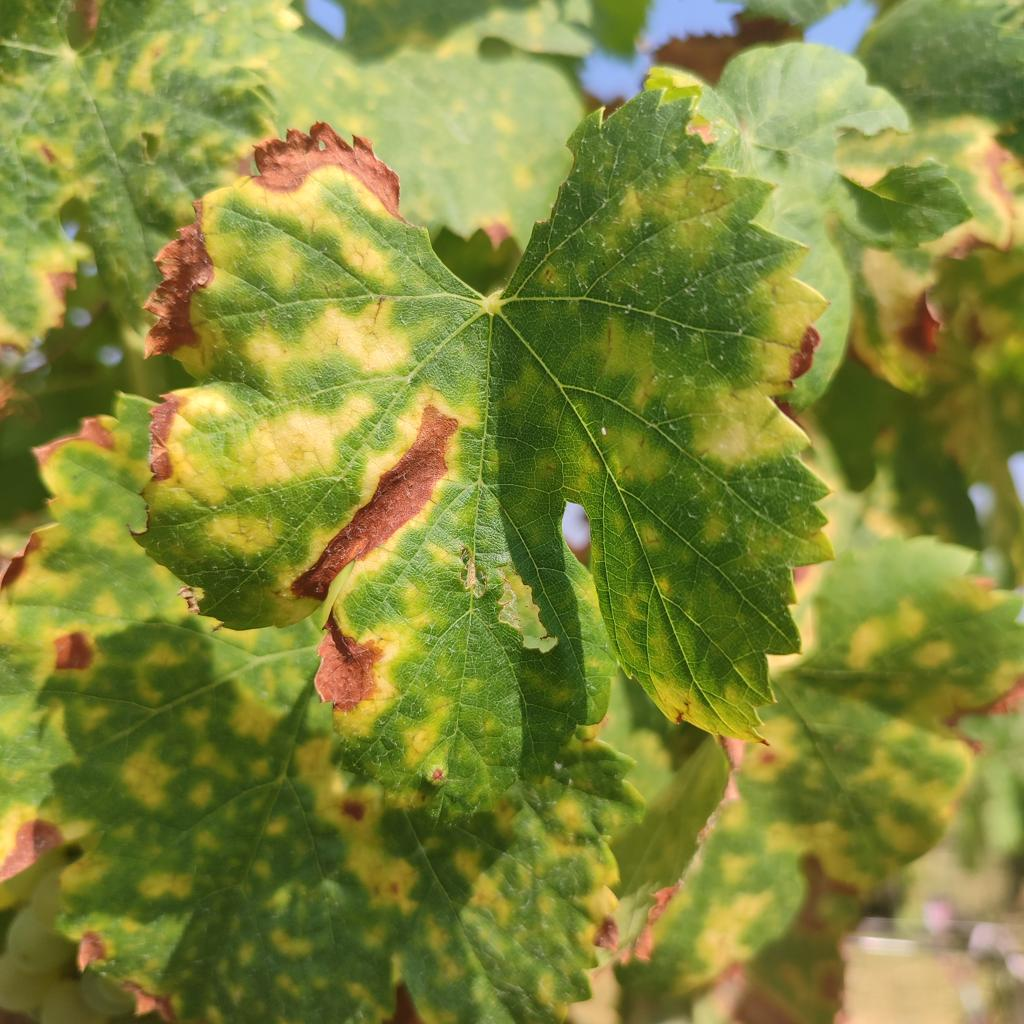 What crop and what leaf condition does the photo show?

grapevine, esca complex
